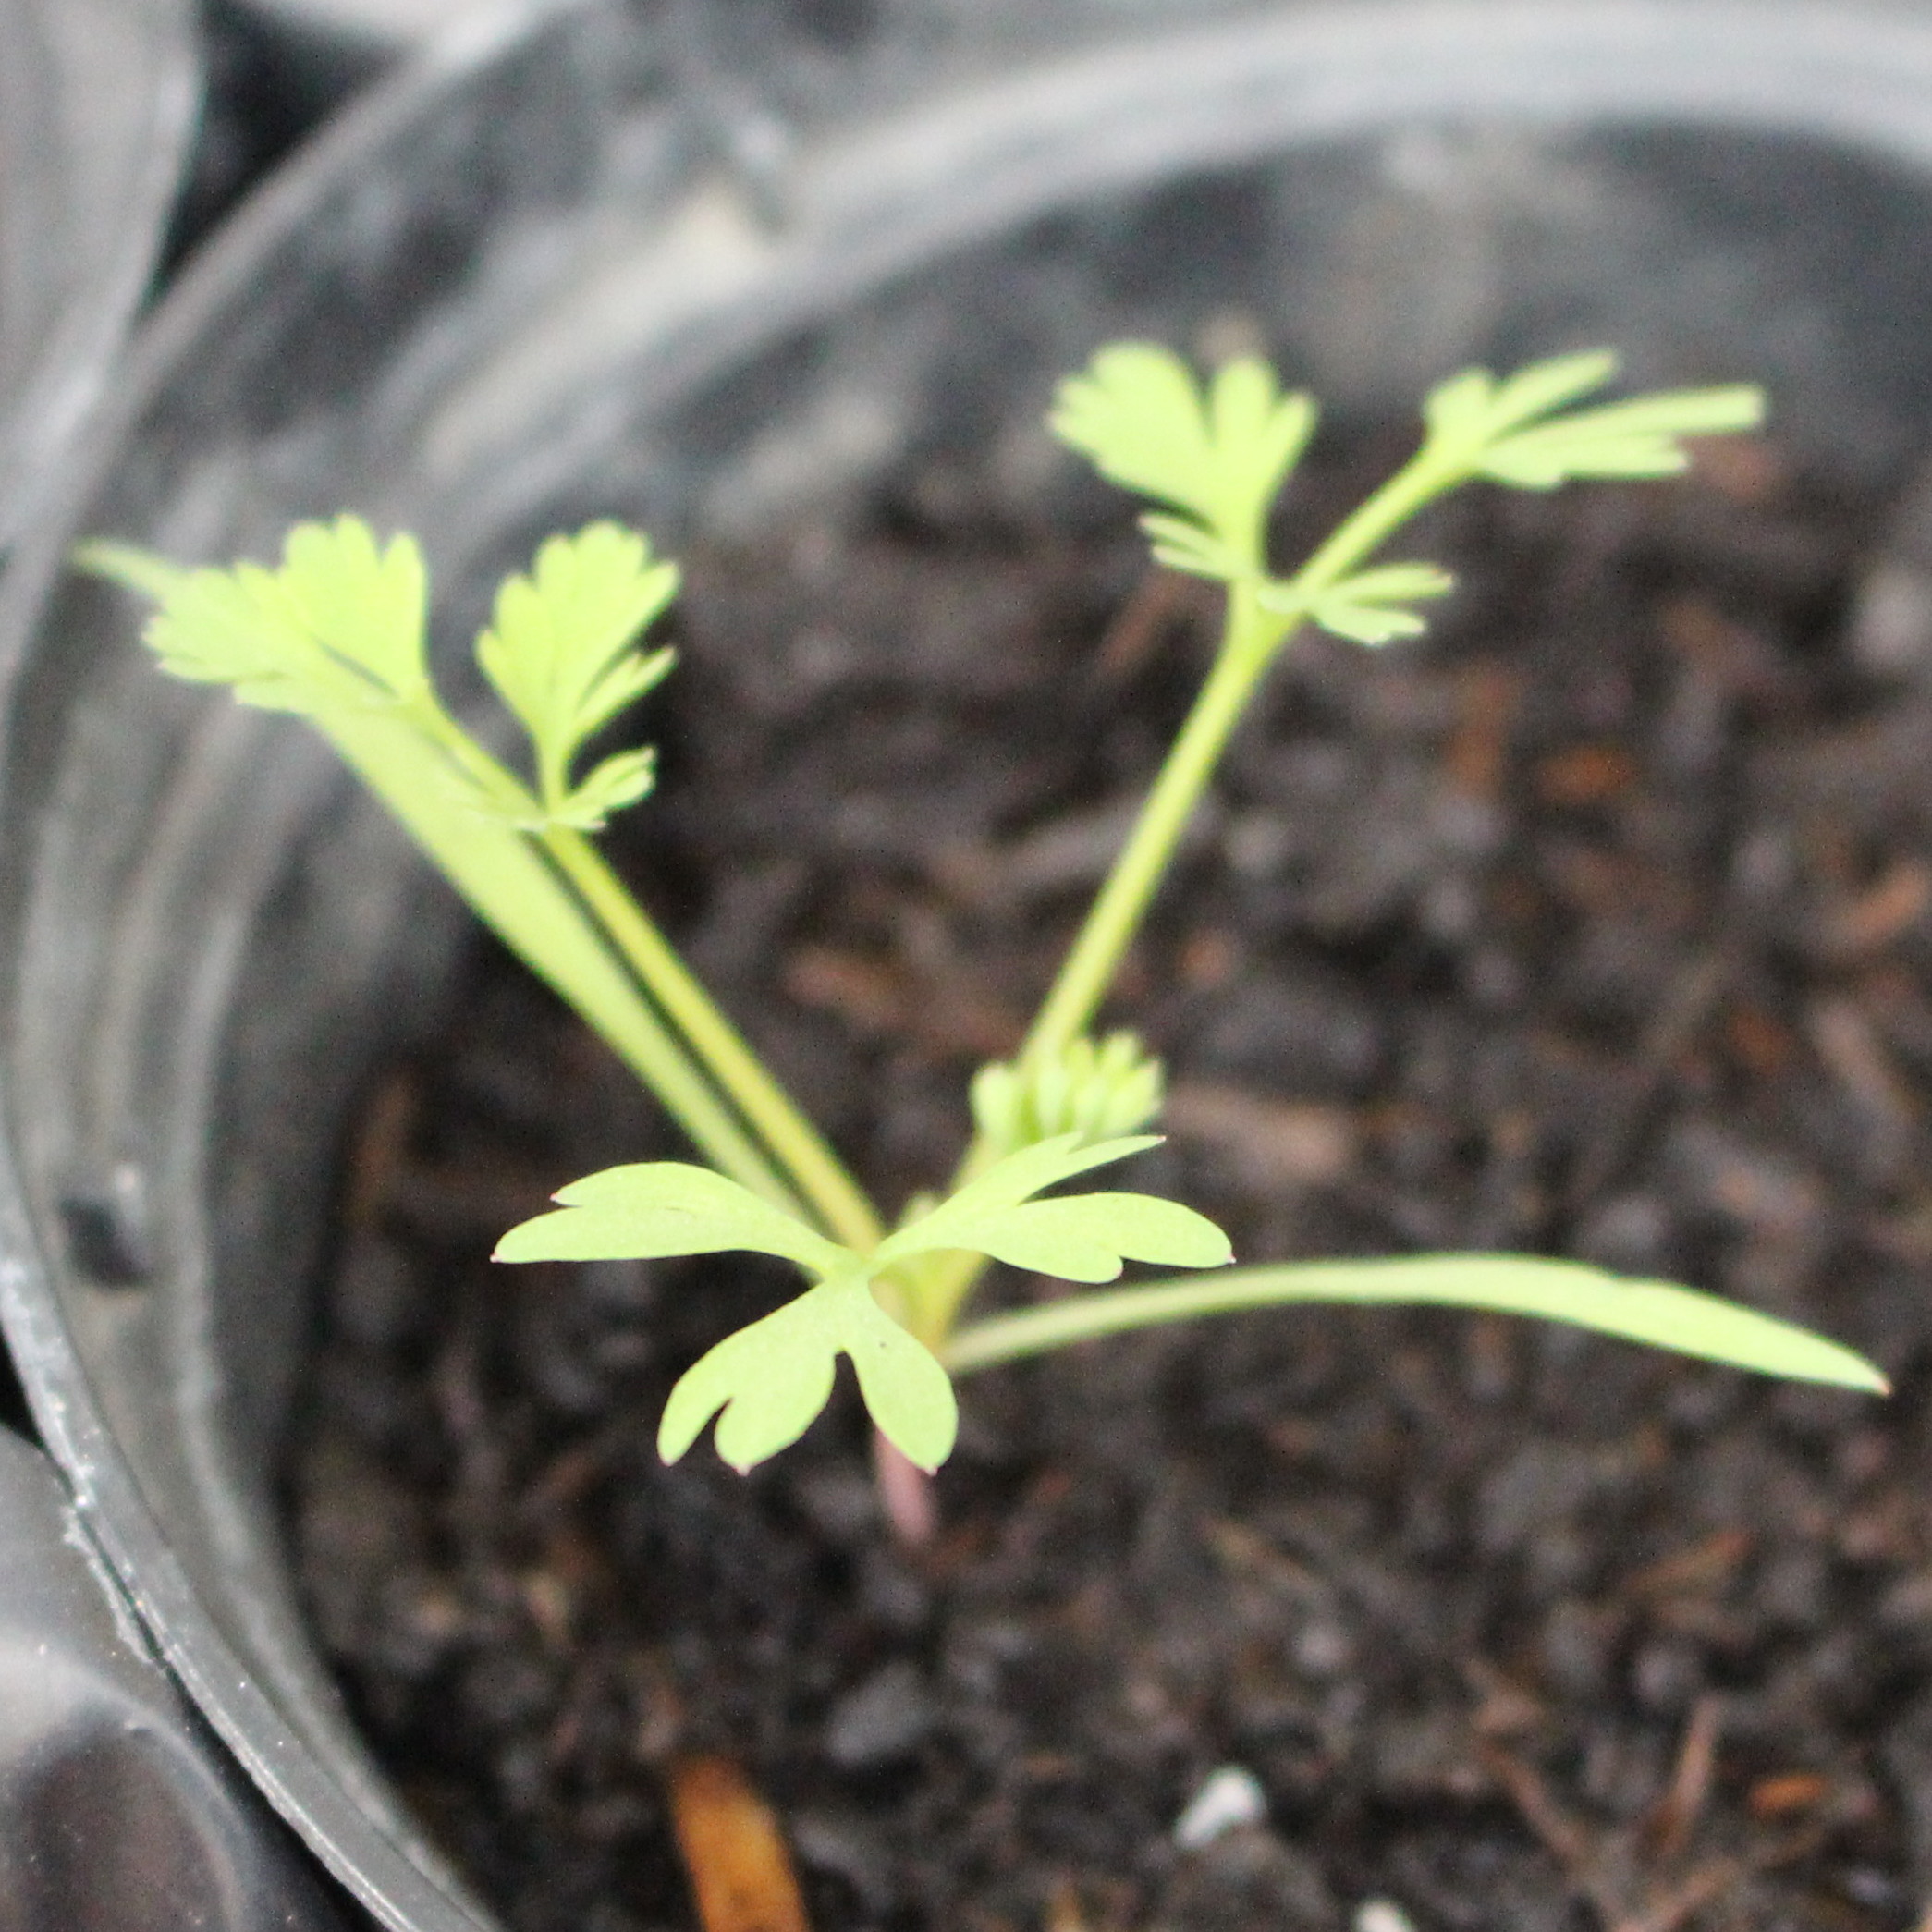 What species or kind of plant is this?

Fumaria officinalis
